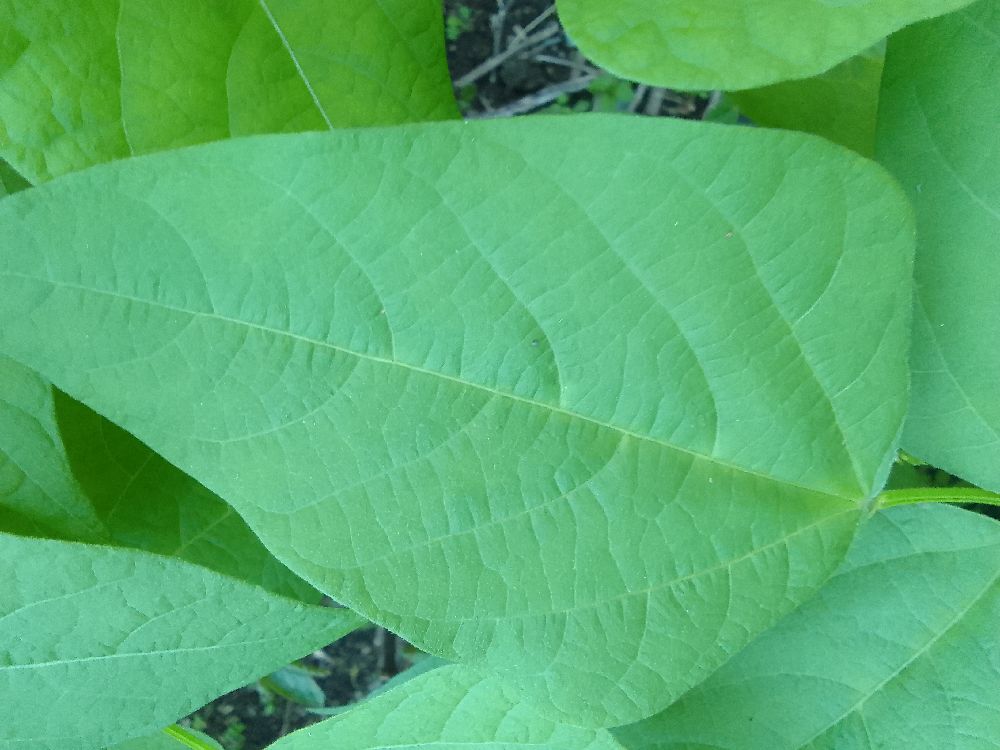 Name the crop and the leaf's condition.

common bean, healthy
